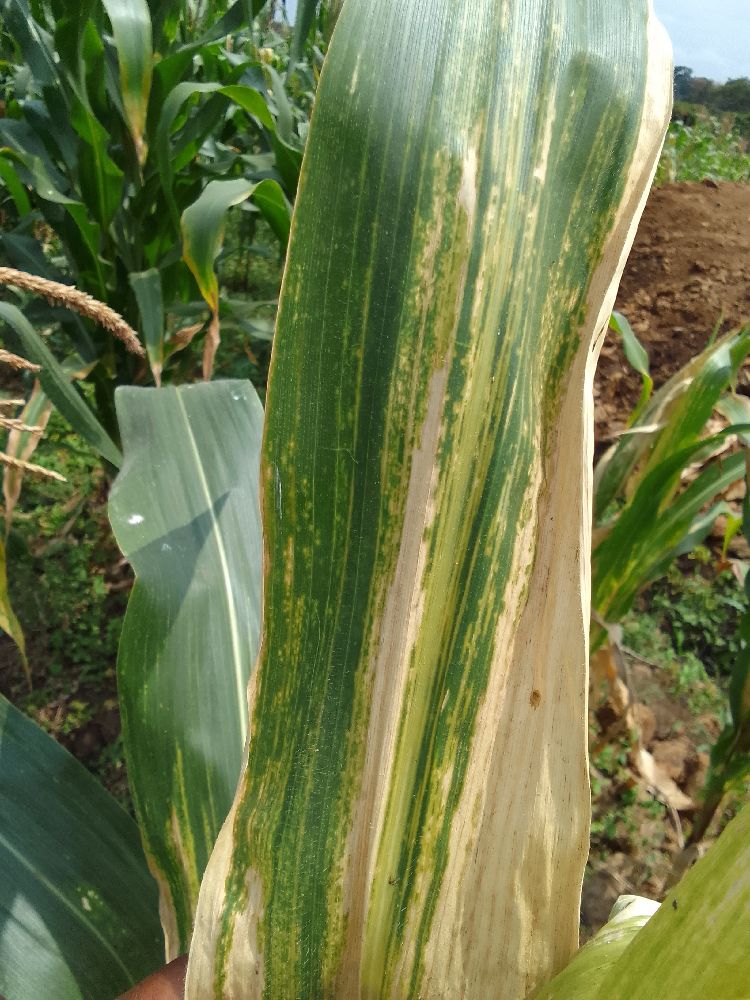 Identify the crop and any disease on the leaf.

maize, maize lethal necrosis
